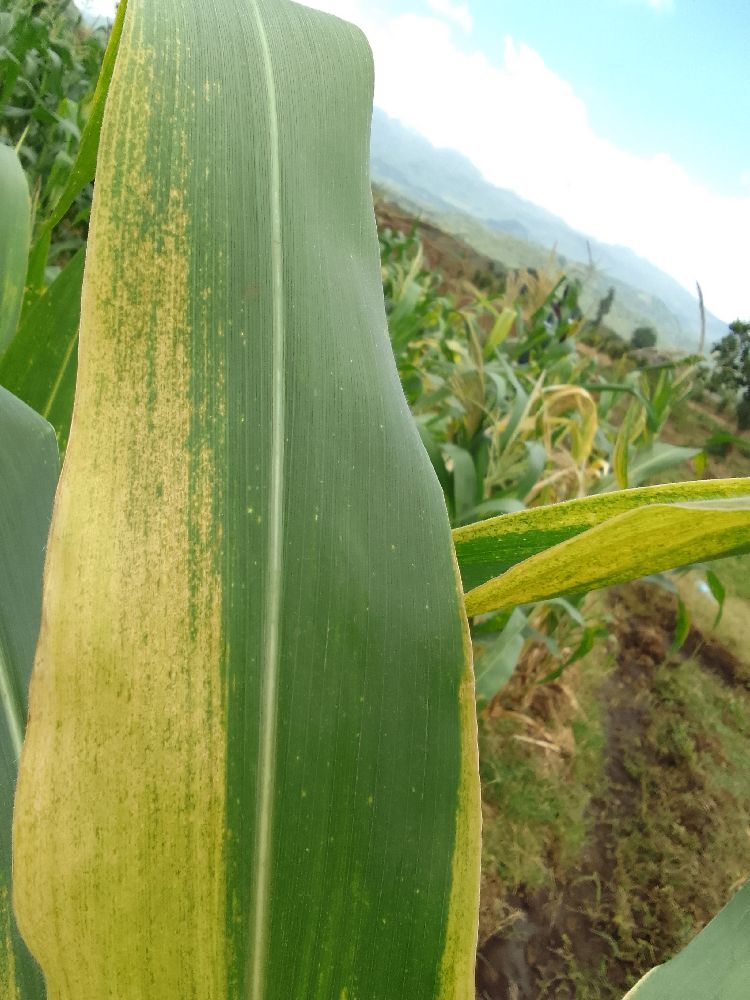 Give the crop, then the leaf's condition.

maize, maize lethal necrosis
